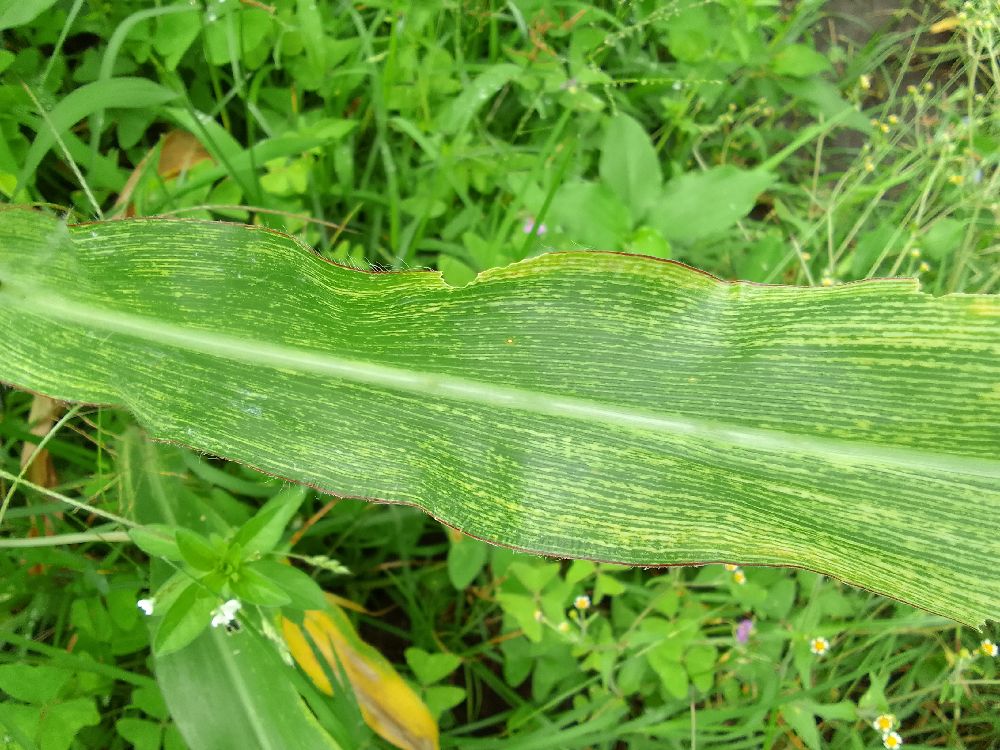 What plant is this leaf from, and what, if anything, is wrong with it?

maize, maize streak virus
